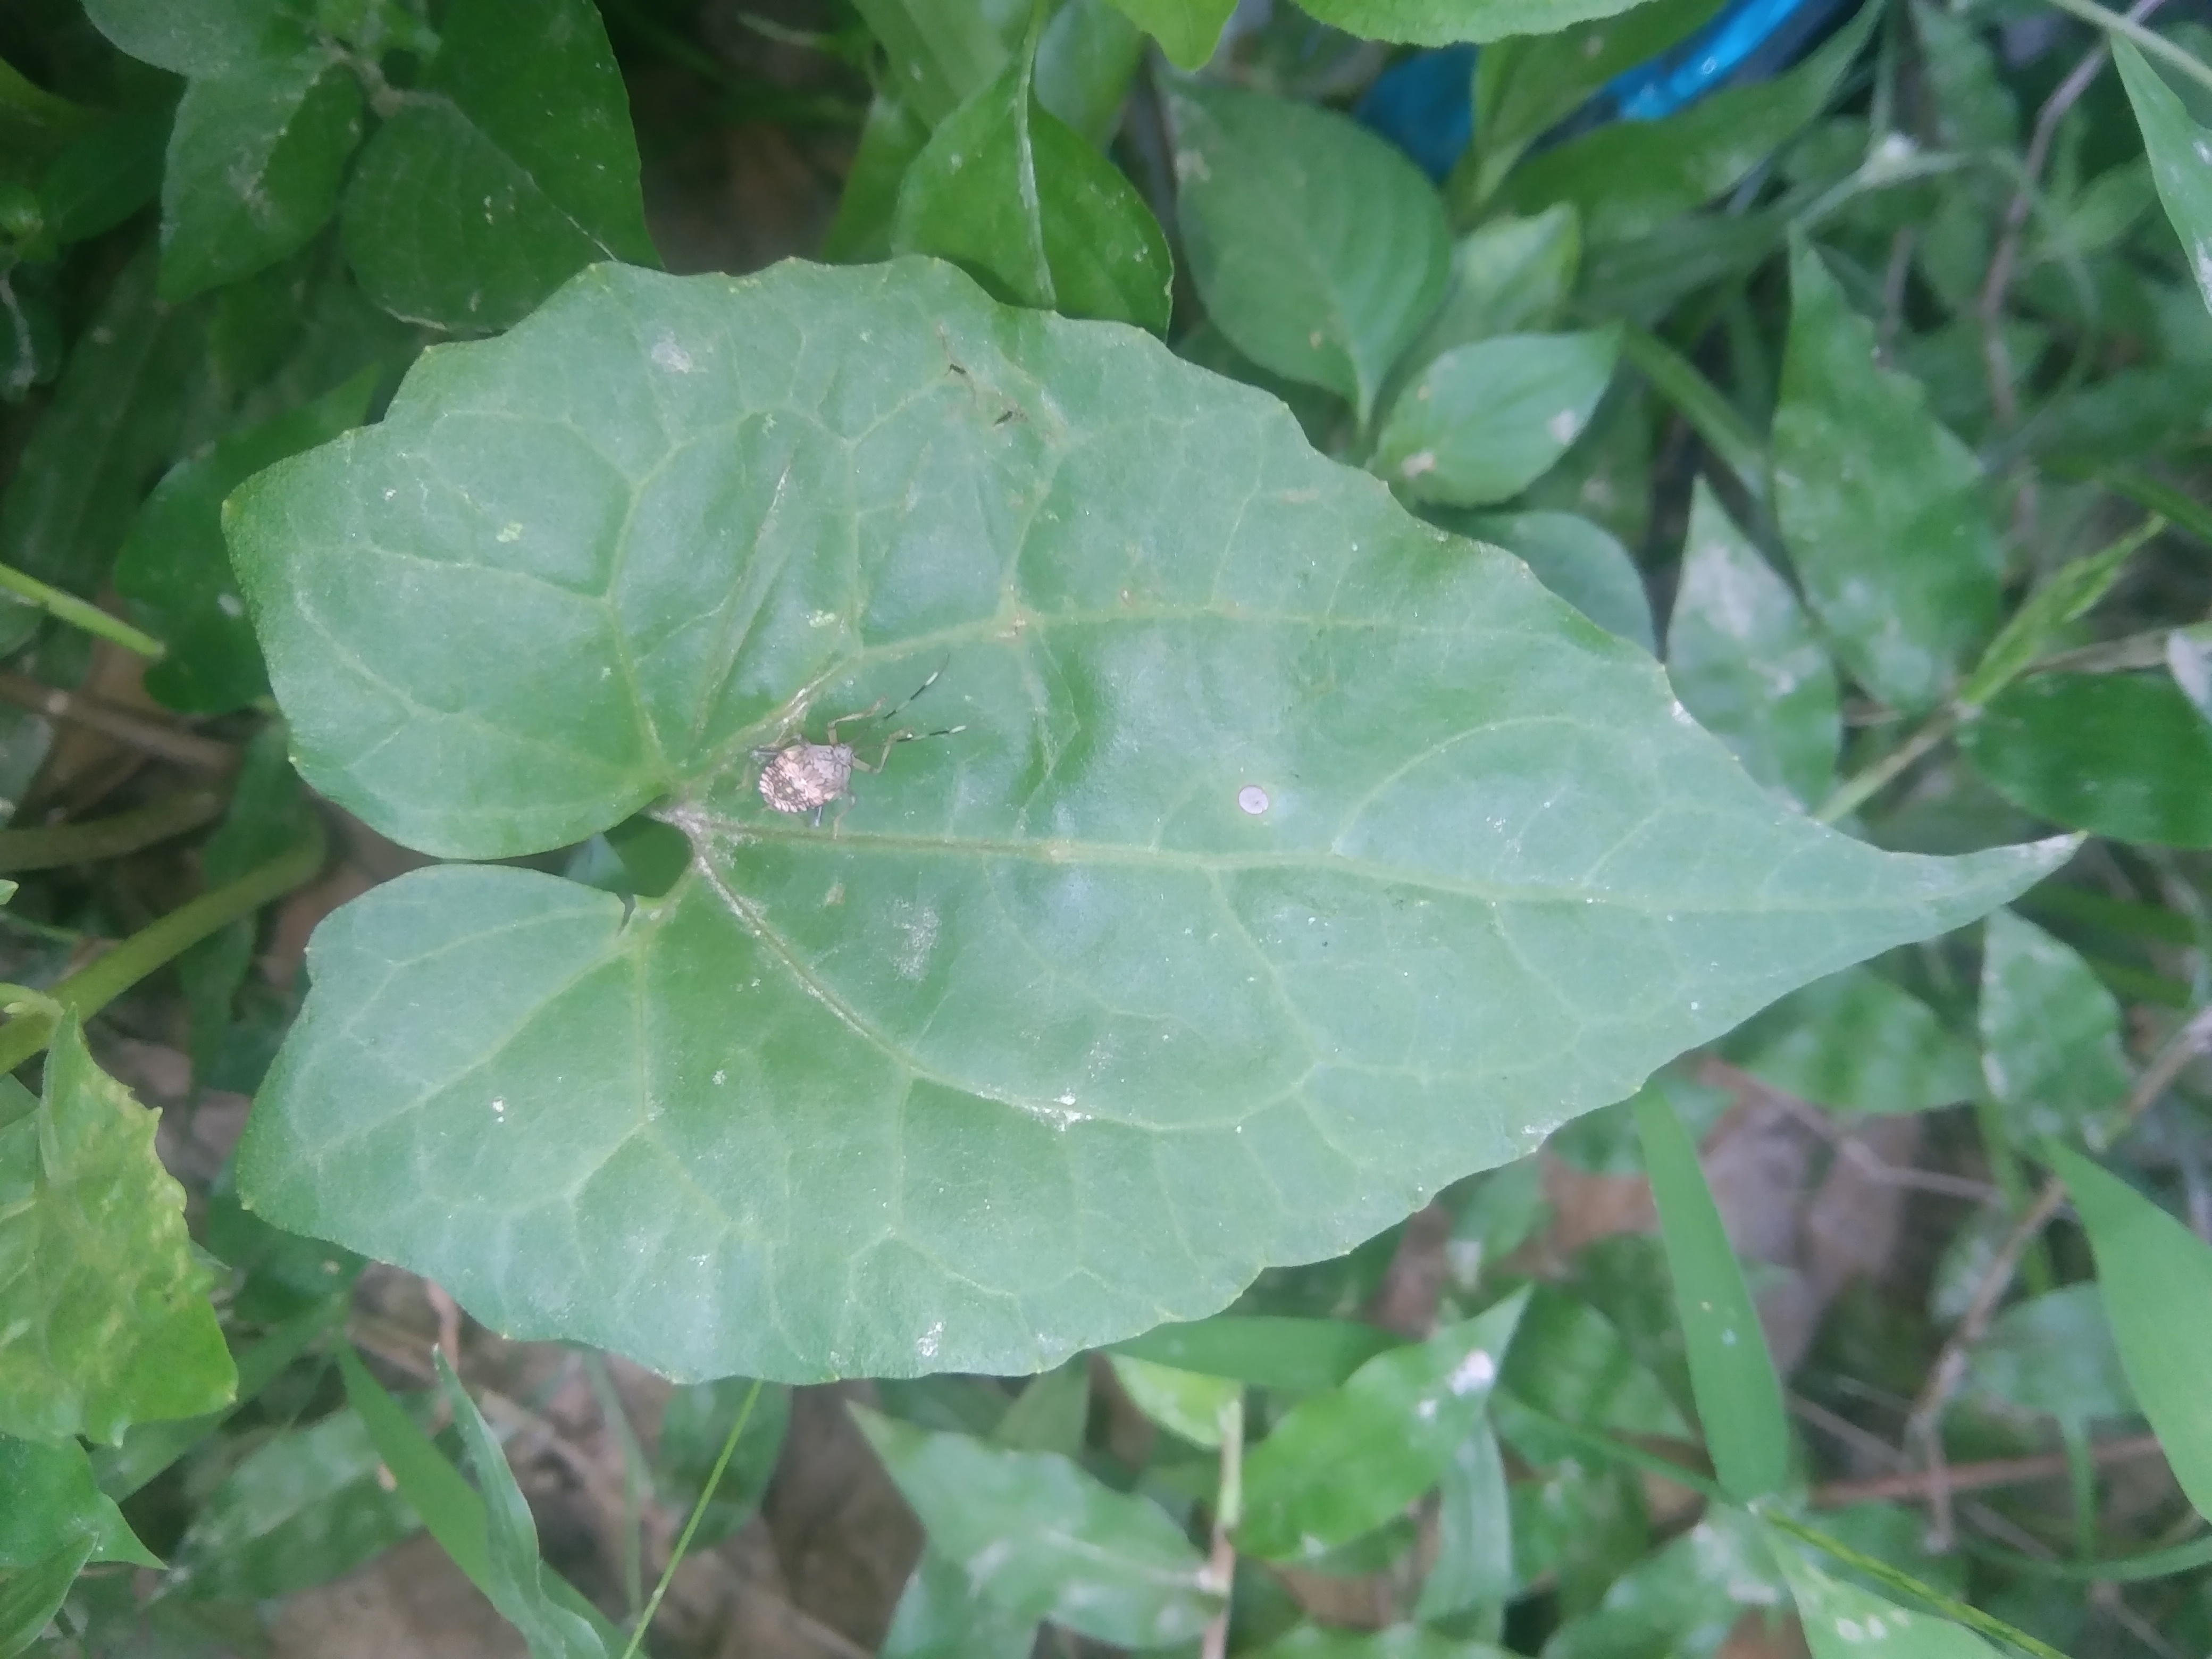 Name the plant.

bitter vine
